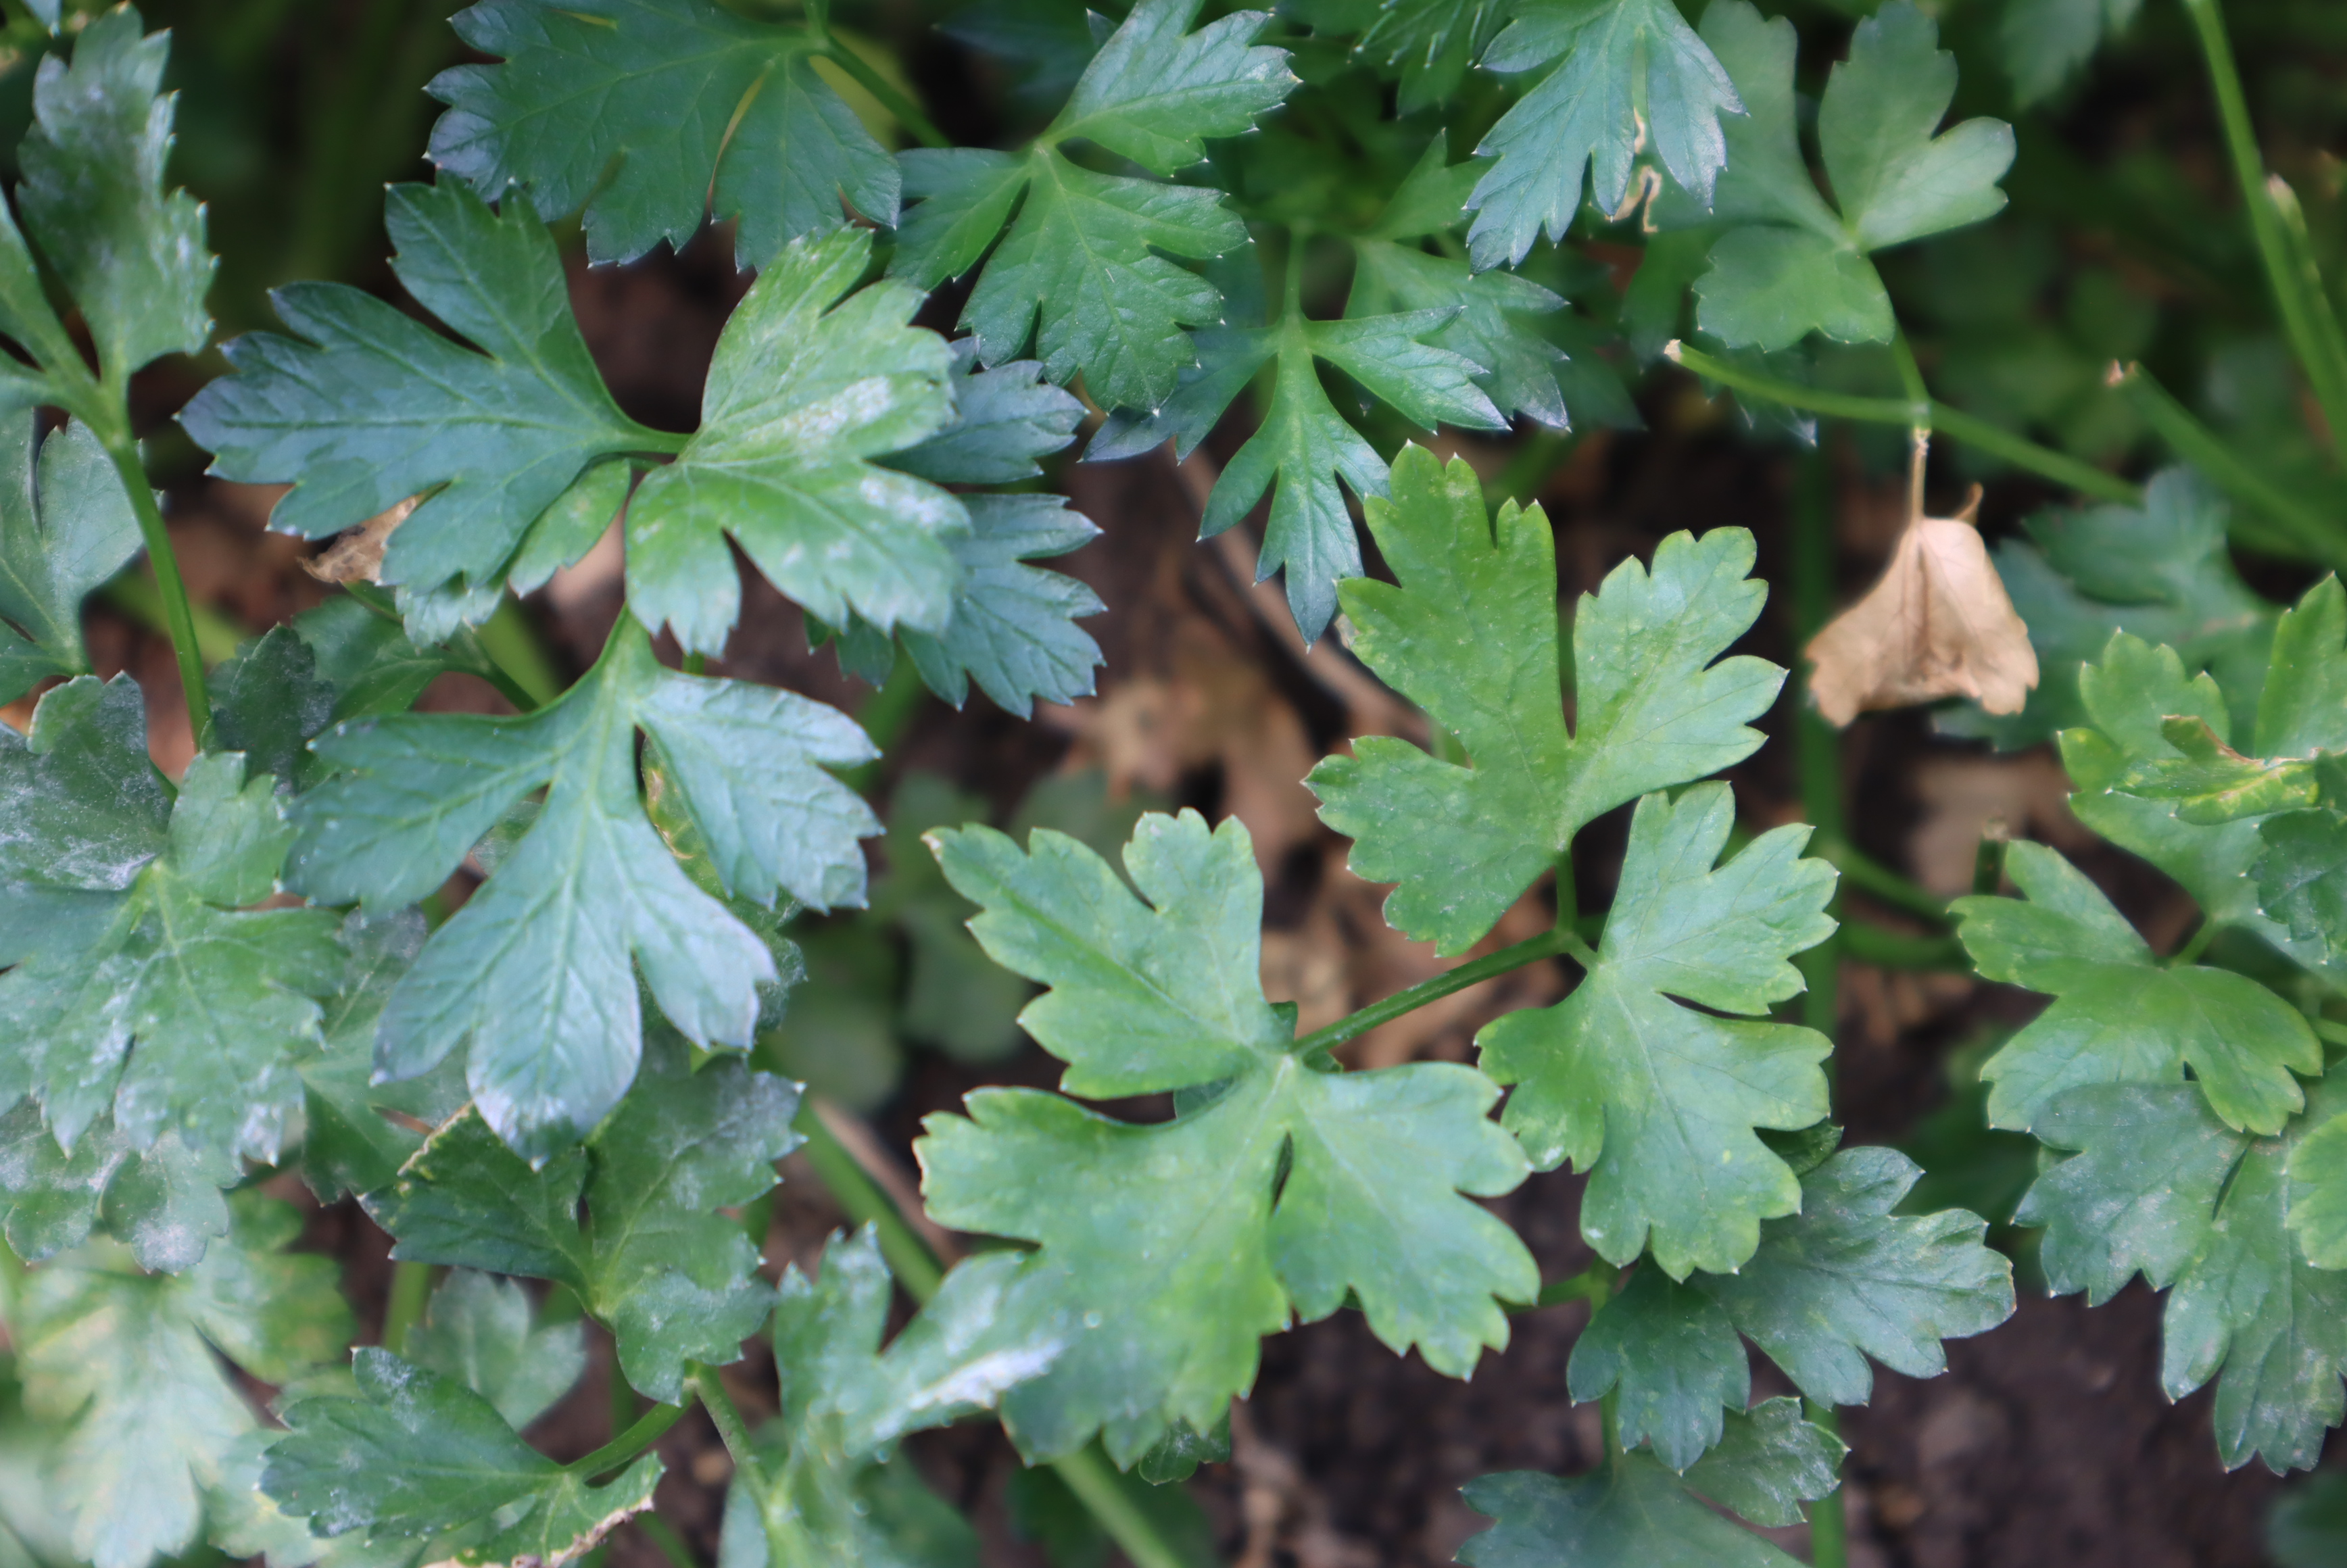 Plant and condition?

parsley, healthy
